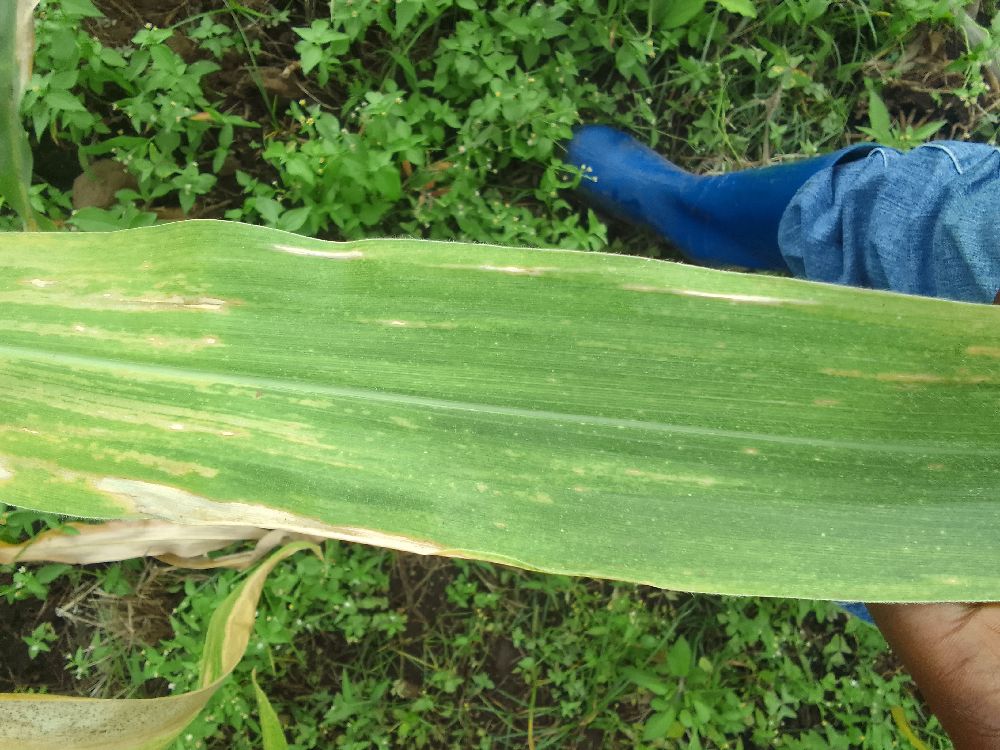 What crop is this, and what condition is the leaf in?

maize, maize lethal necrosis
